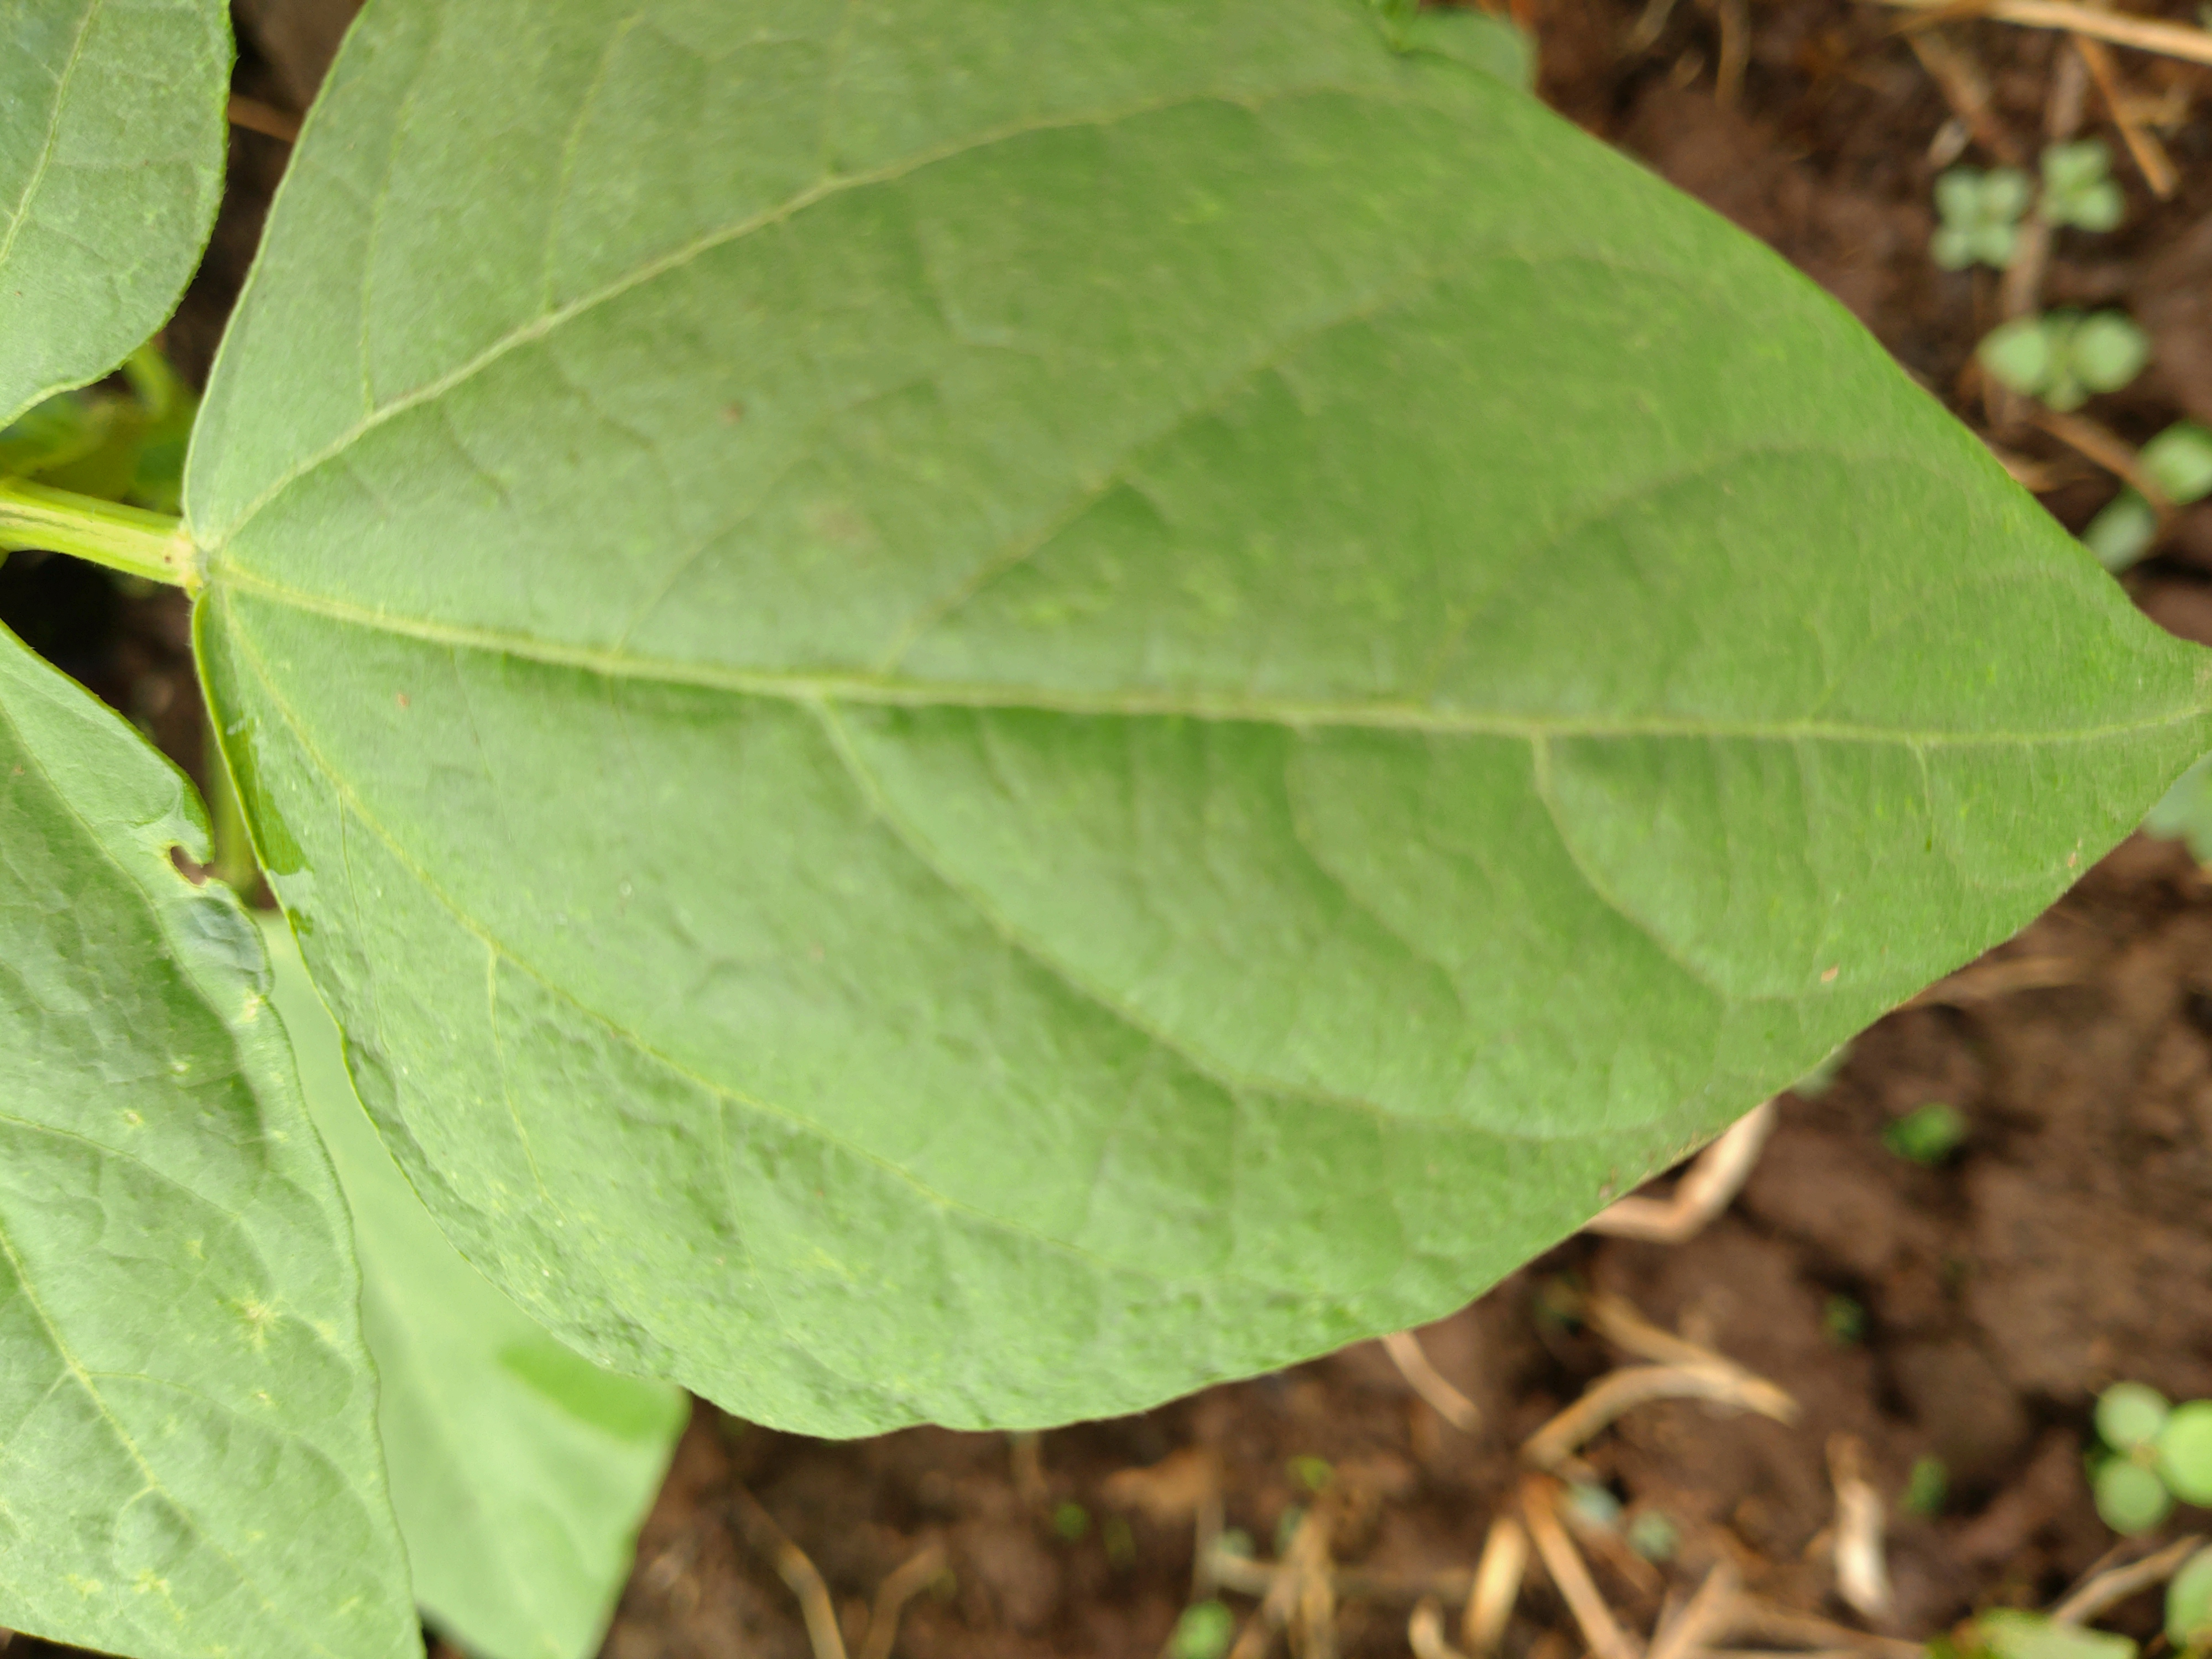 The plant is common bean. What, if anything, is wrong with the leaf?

healthy
